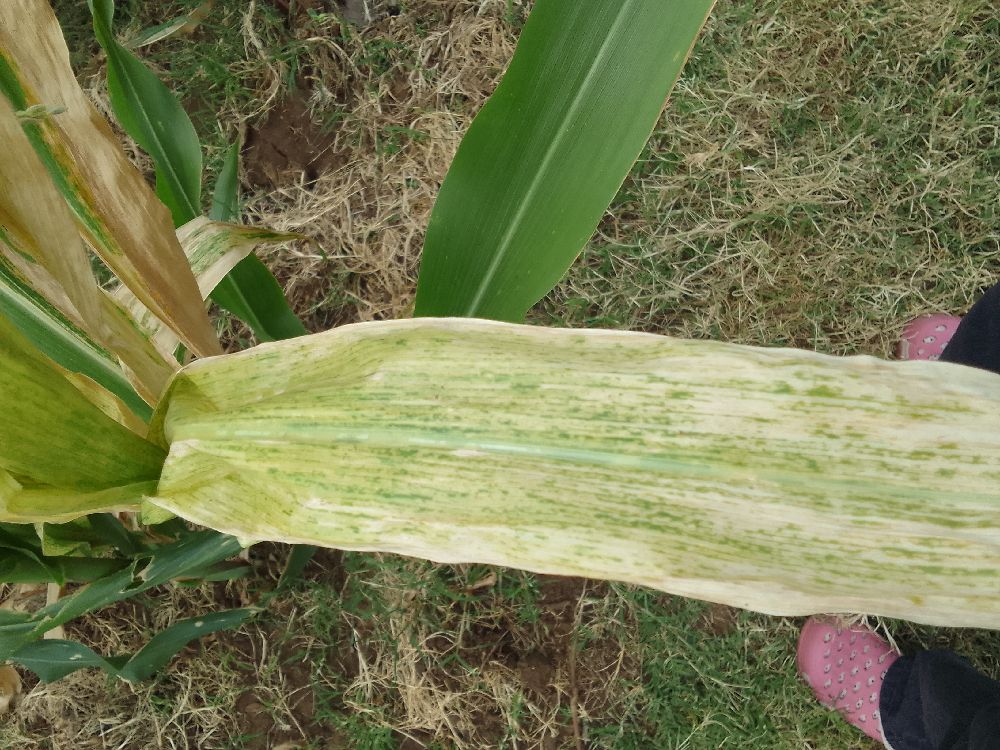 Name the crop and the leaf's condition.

maize, maize lethal necrosis
